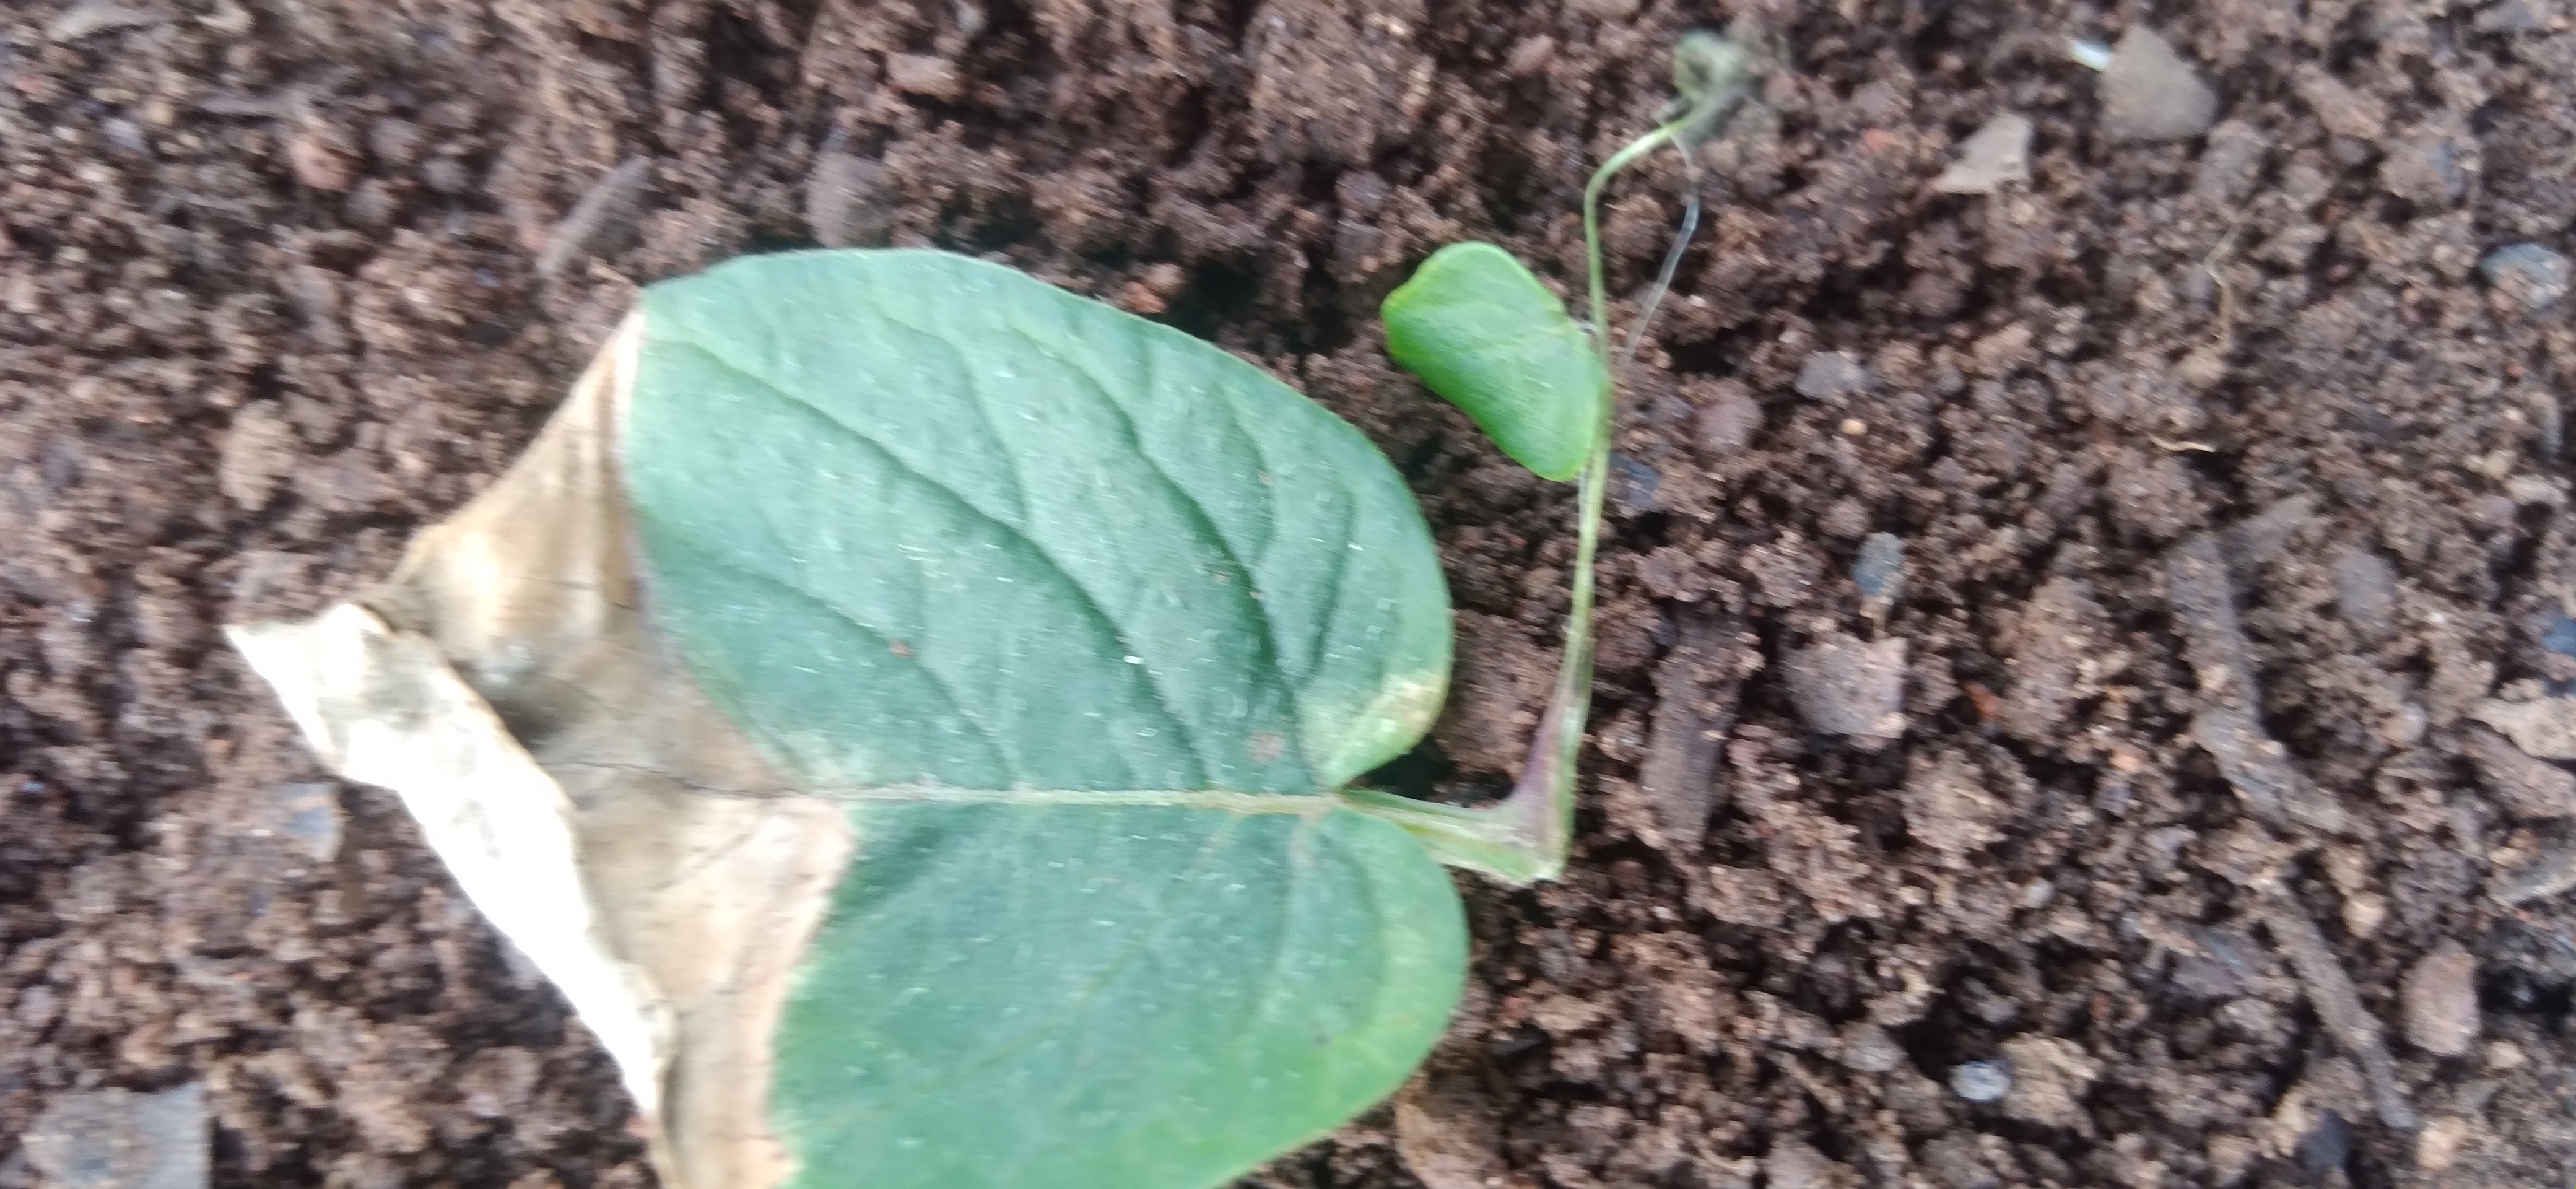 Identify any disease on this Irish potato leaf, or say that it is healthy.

early blight
